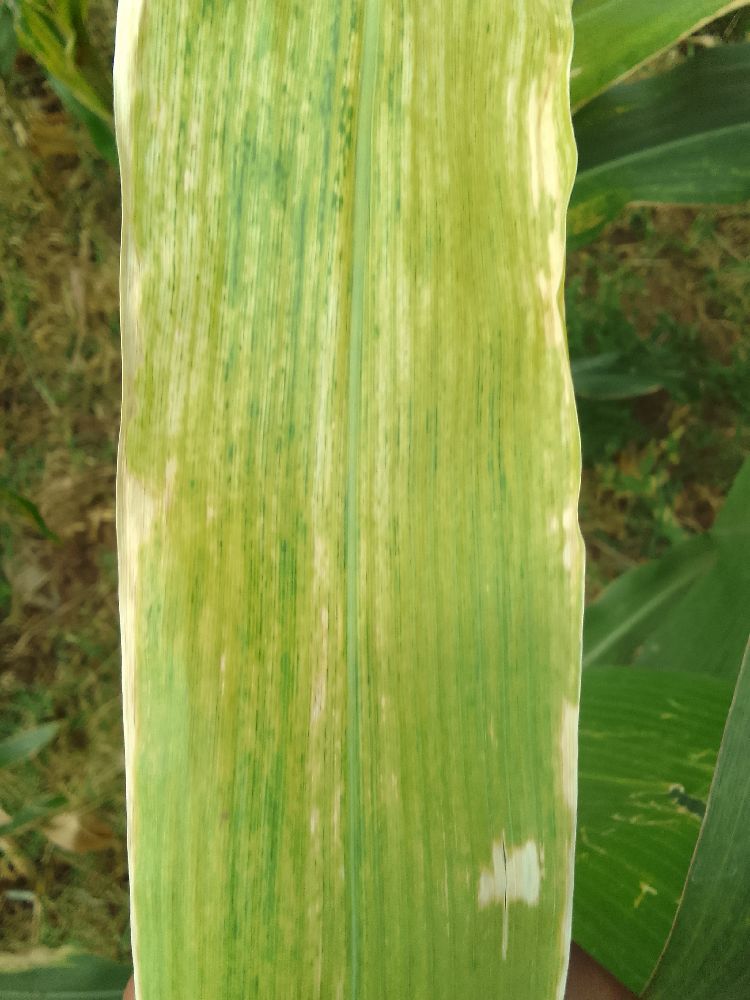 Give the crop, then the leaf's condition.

maize, maize lethal necrosis
